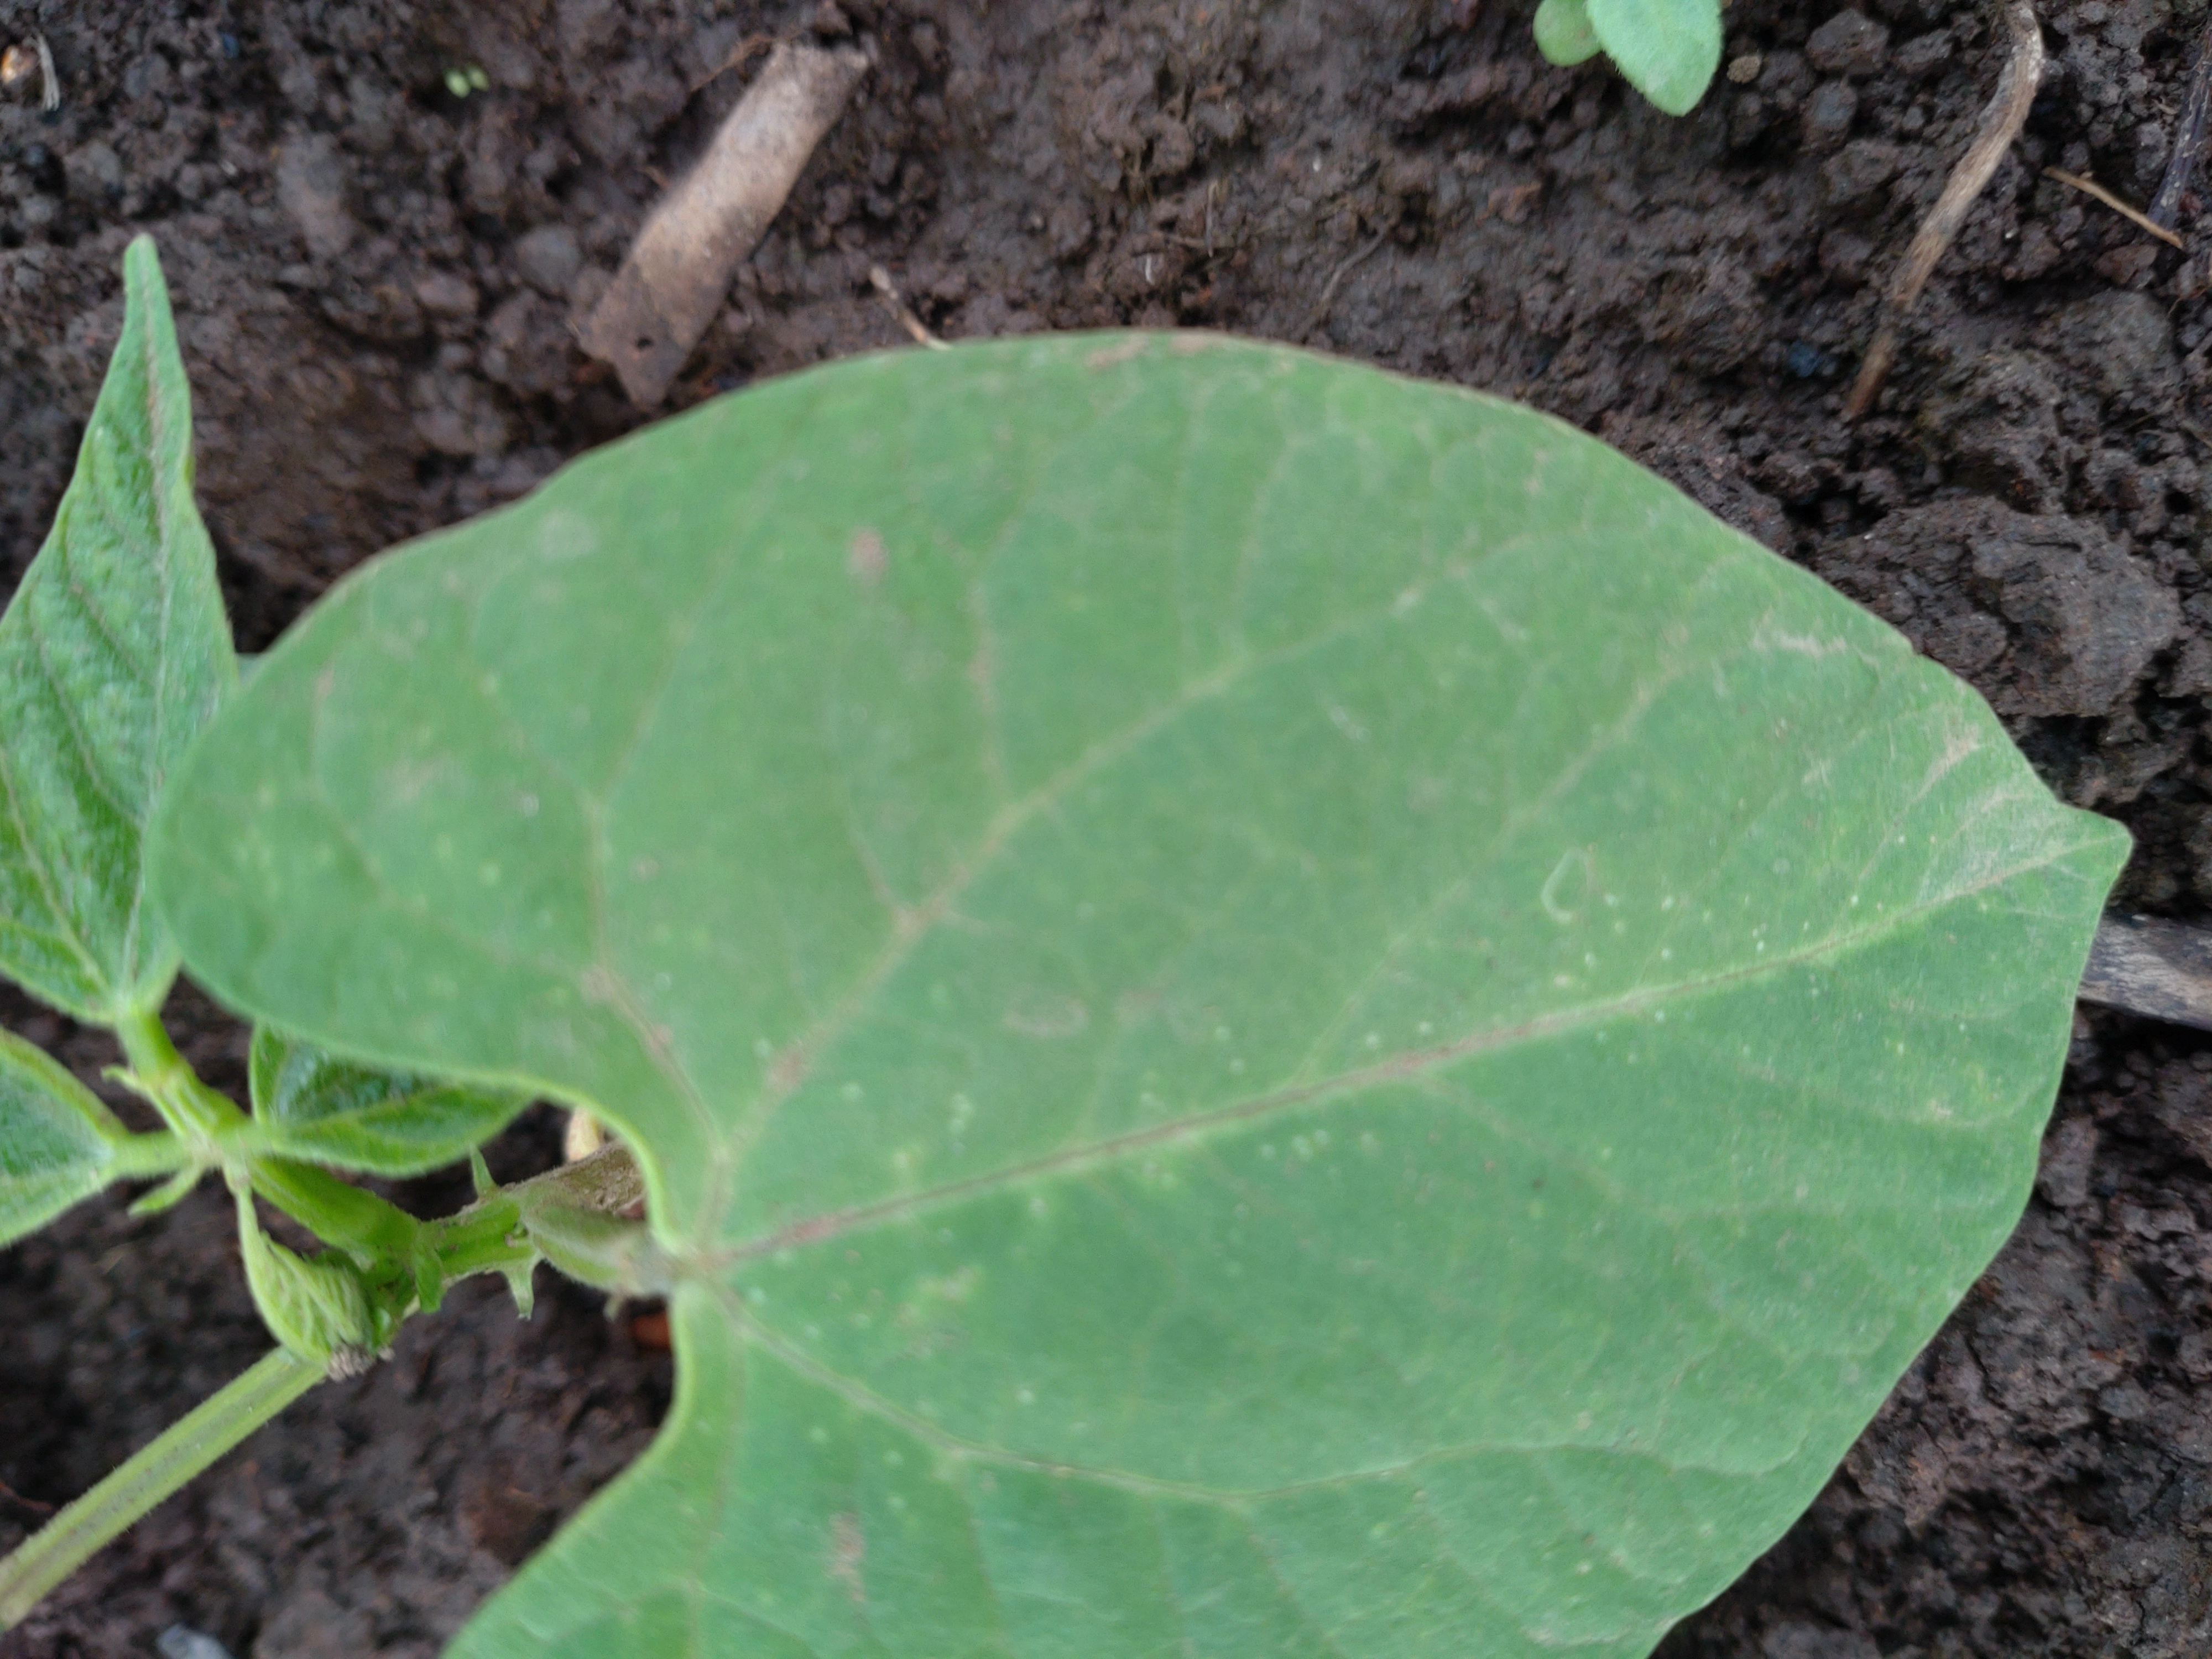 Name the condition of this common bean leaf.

healthy
